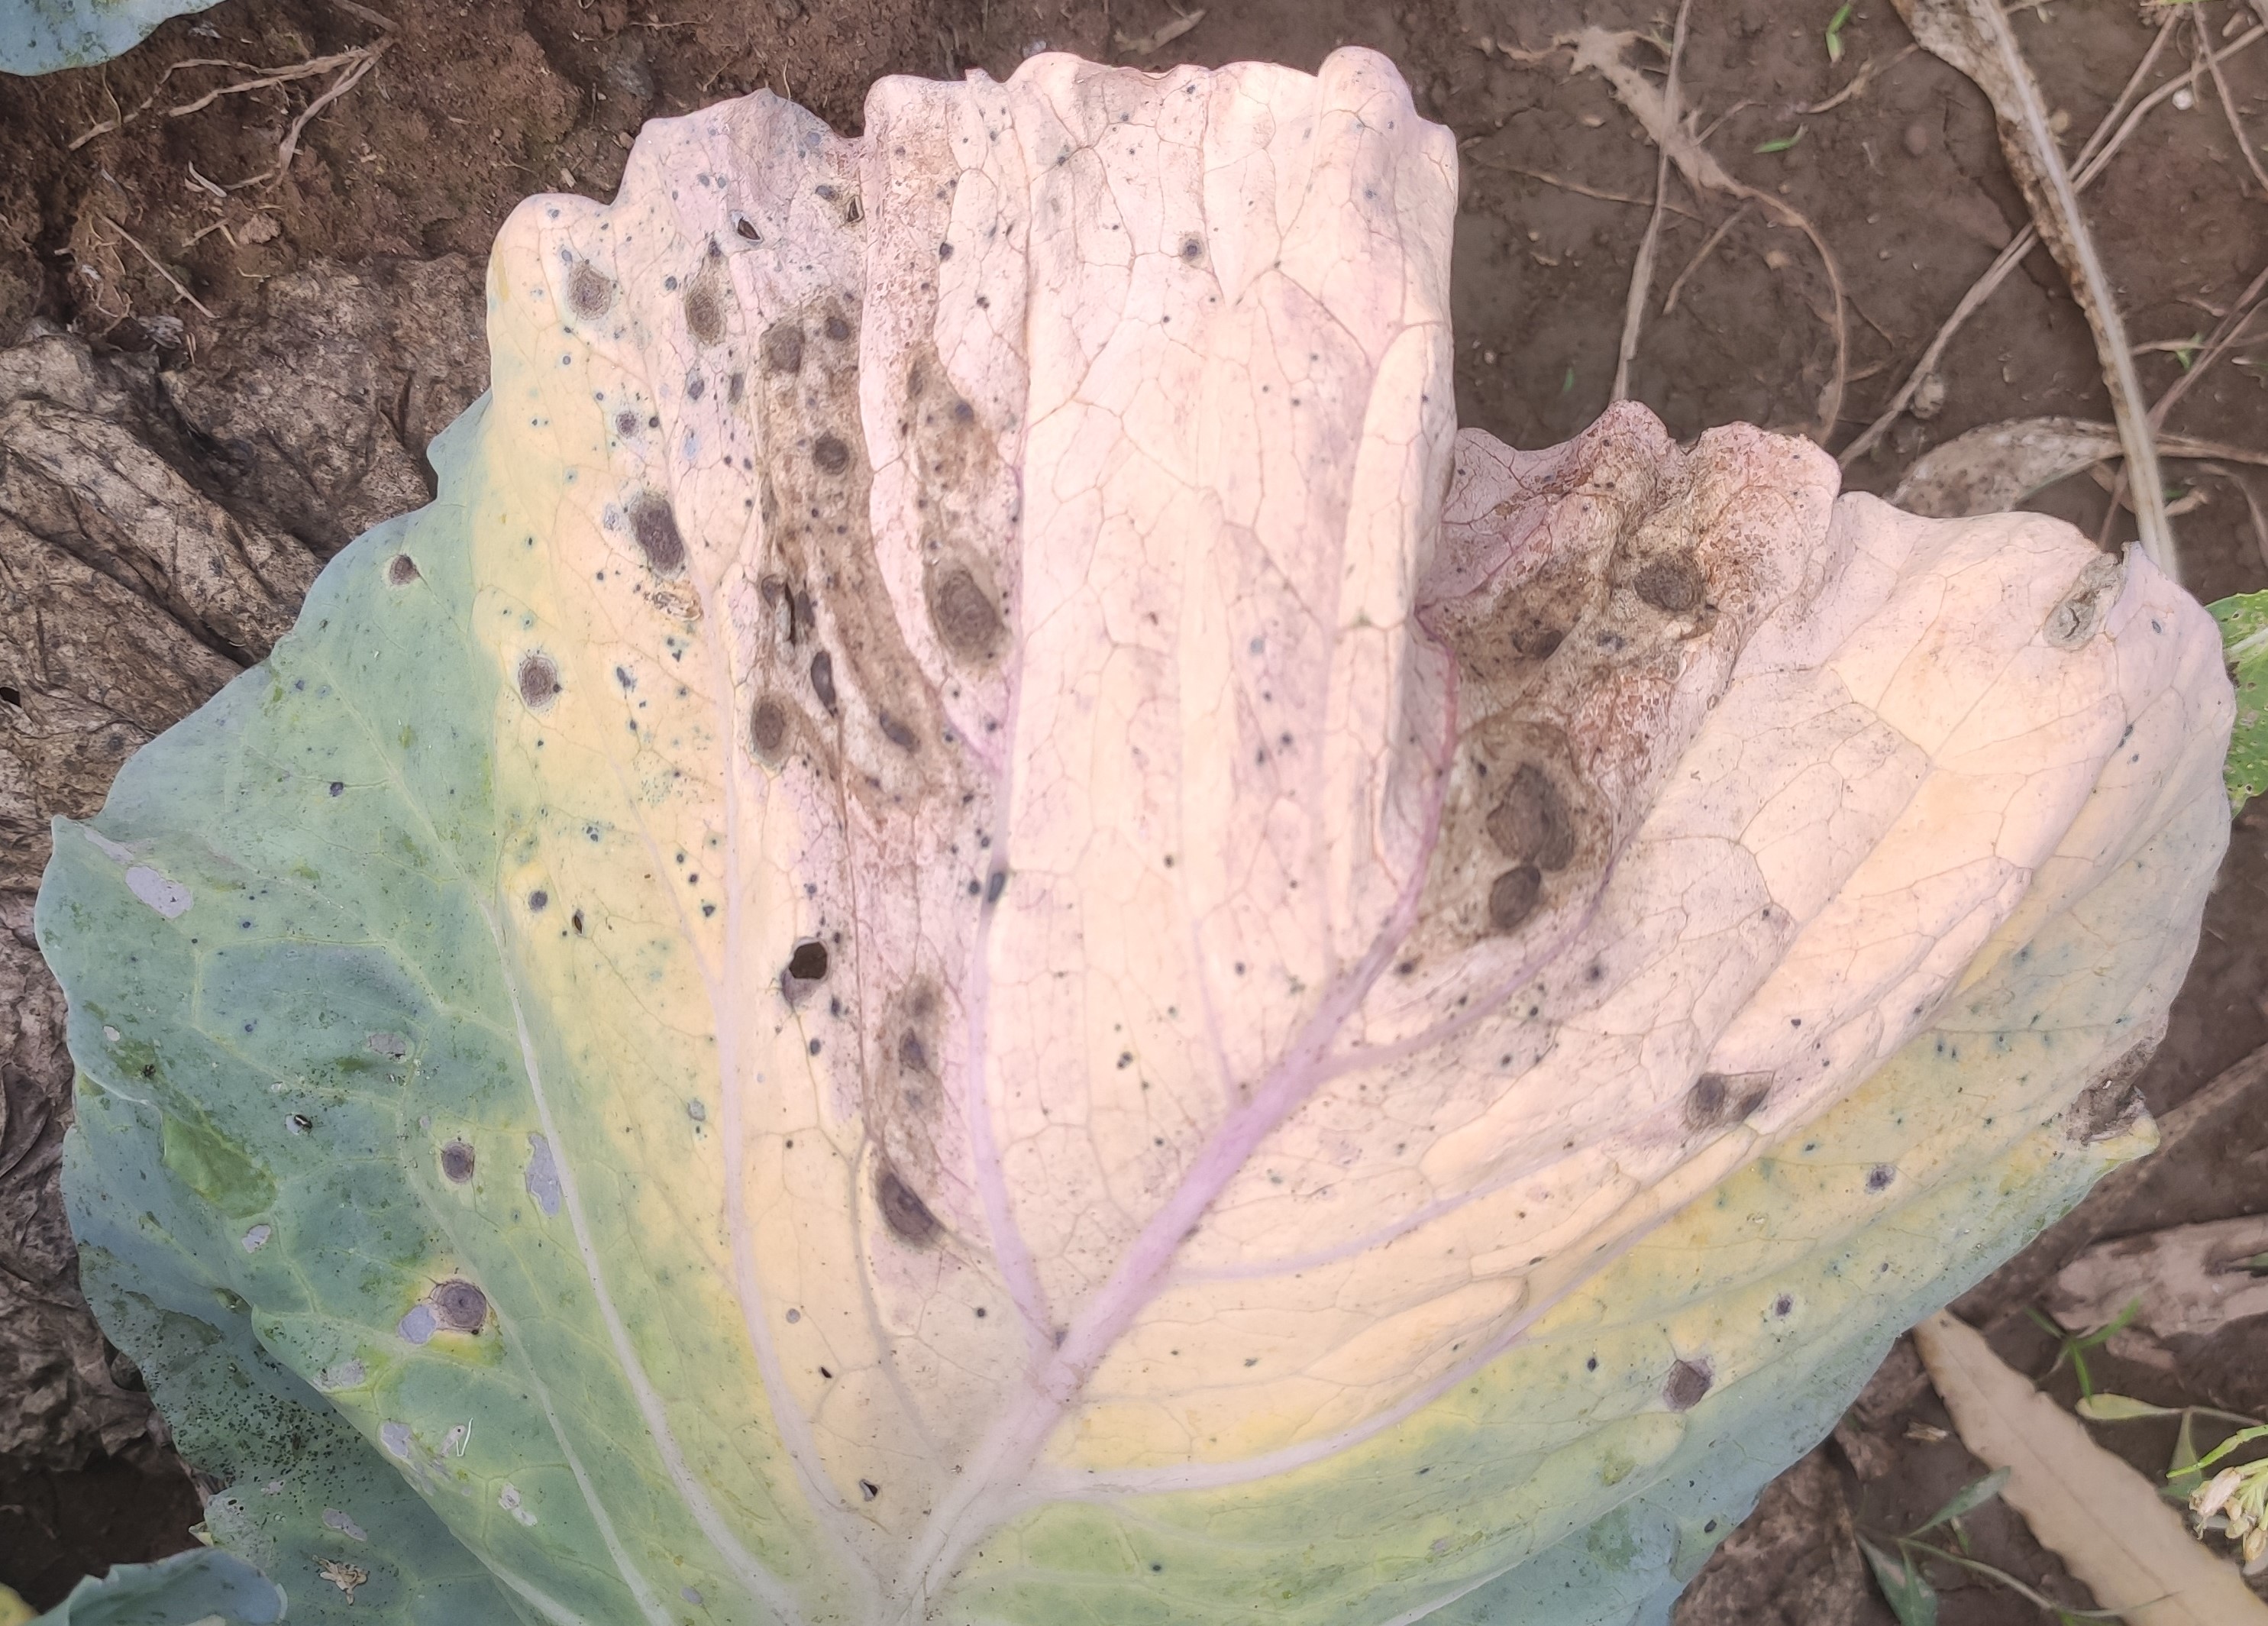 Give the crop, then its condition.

cabbage, alternaria
